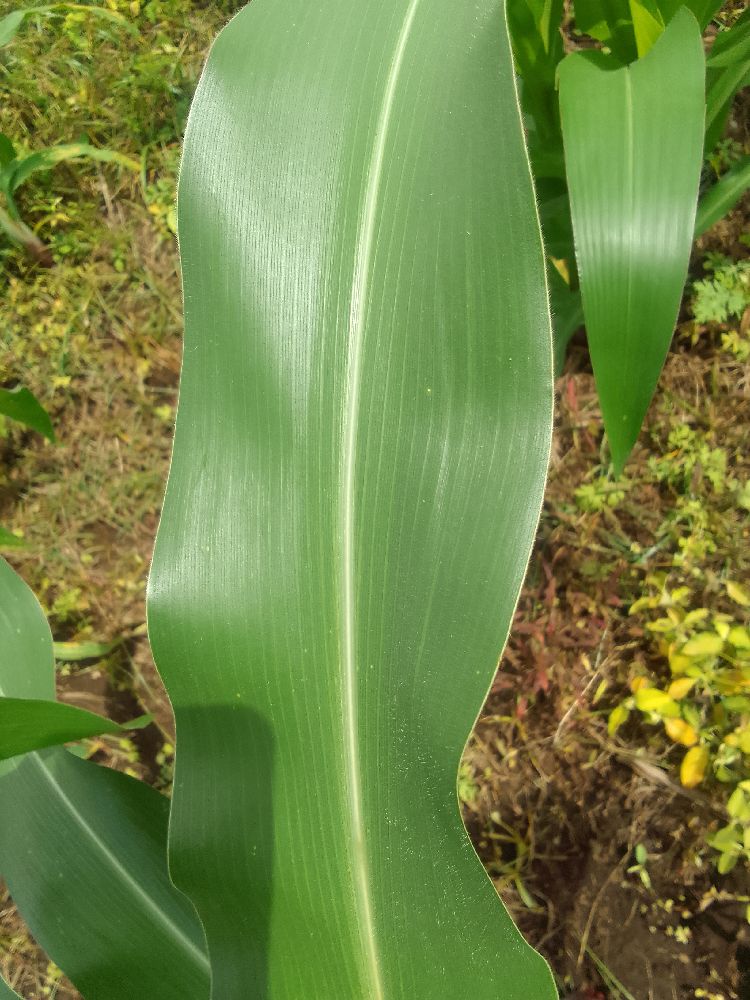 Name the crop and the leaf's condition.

maize, healthy
